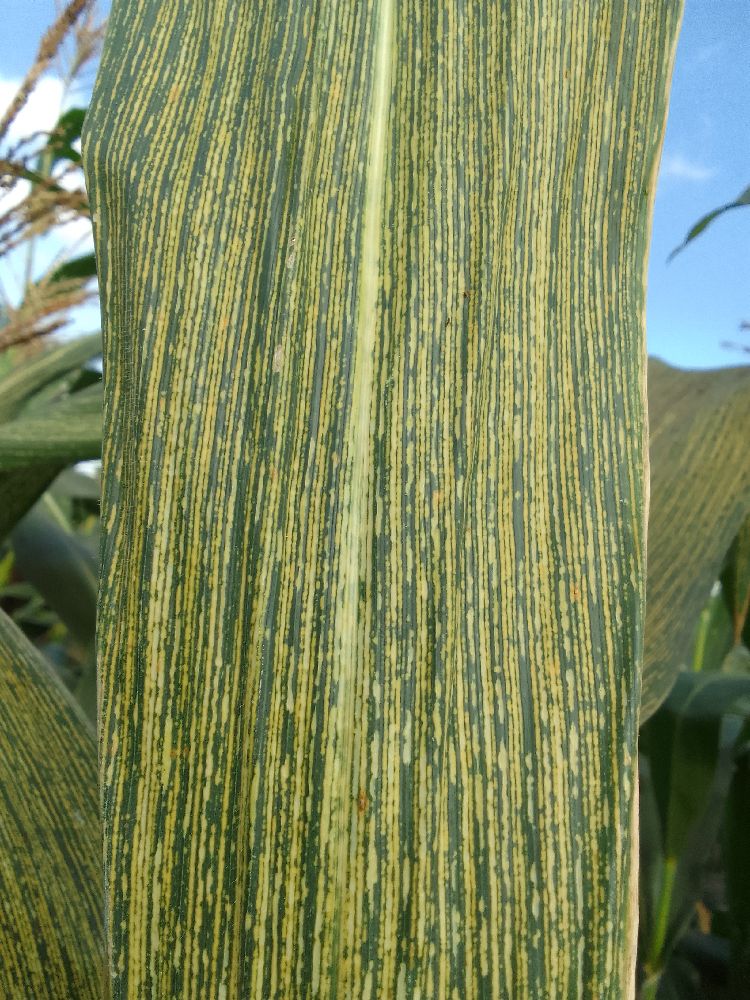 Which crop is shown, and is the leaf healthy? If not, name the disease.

maize, maize streak virus
